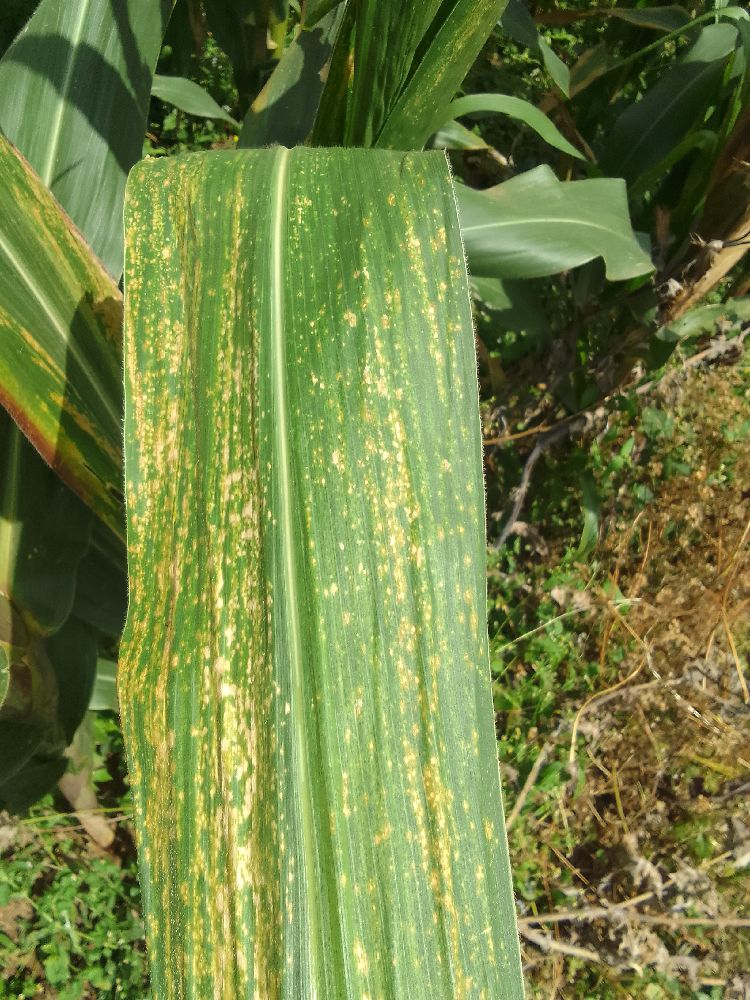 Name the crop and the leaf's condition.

maize, maize lethal necrosis
